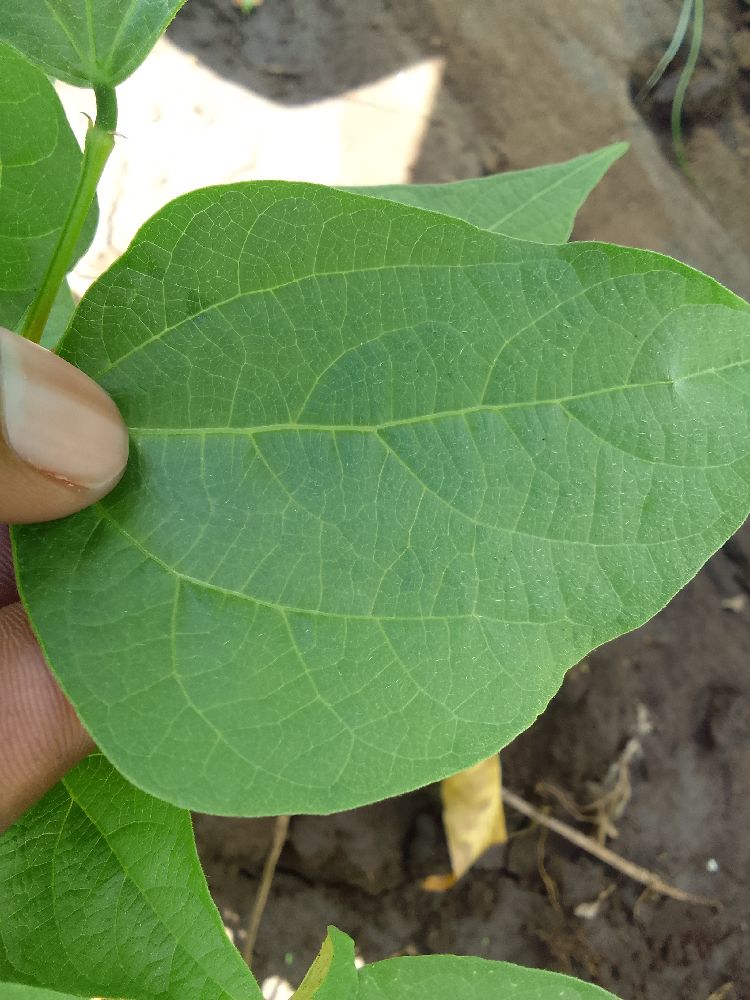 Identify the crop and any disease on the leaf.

common bean, healthy
